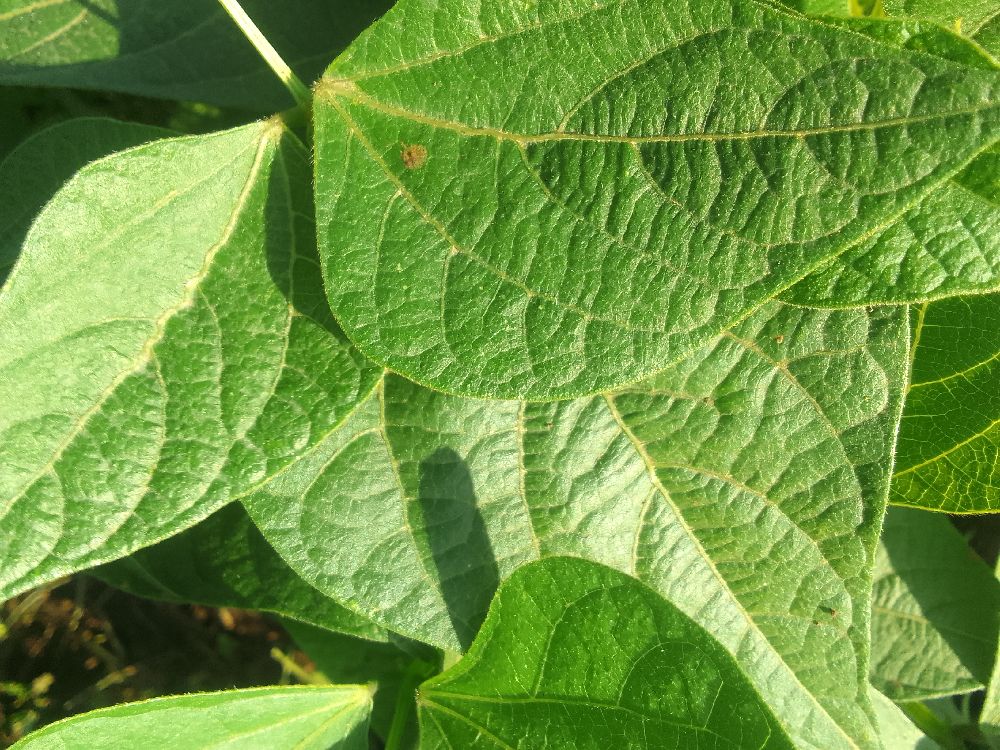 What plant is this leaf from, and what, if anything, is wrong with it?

common bean, healthy
